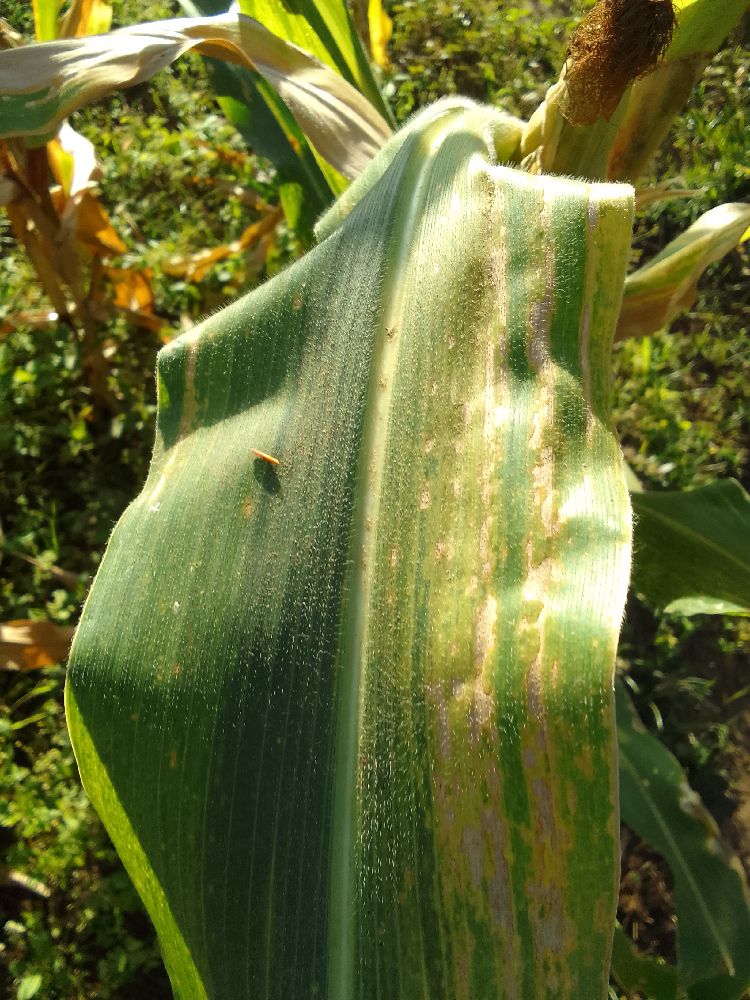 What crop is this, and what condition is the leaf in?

maize, maize lethal necrosis
